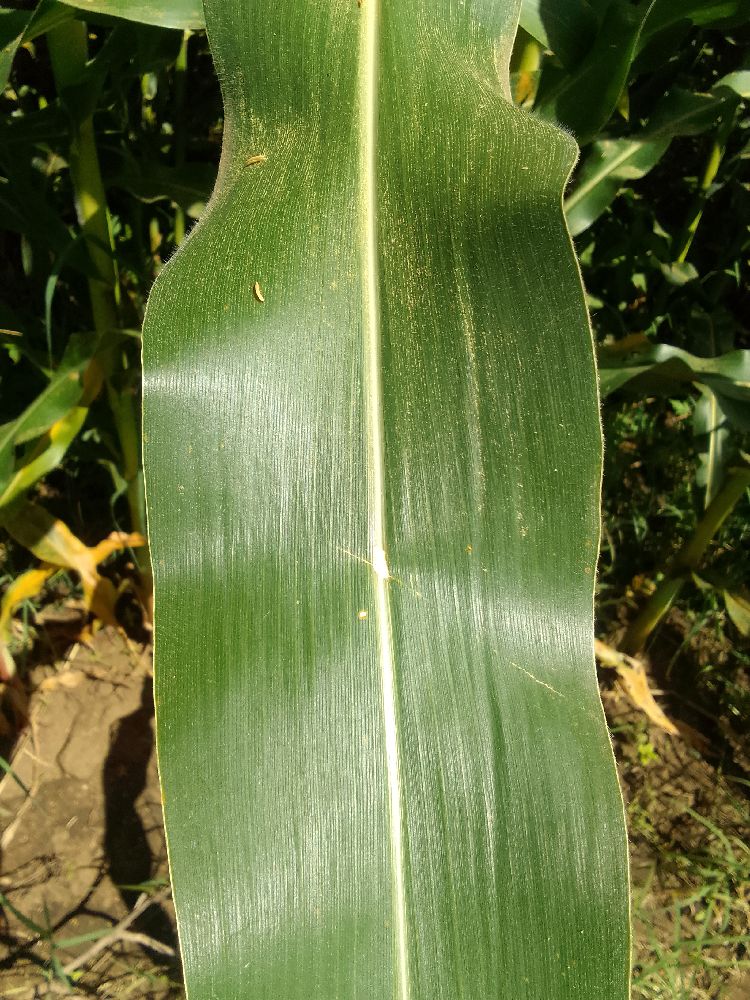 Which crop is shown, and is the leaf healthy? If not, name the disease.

maize, healthy
